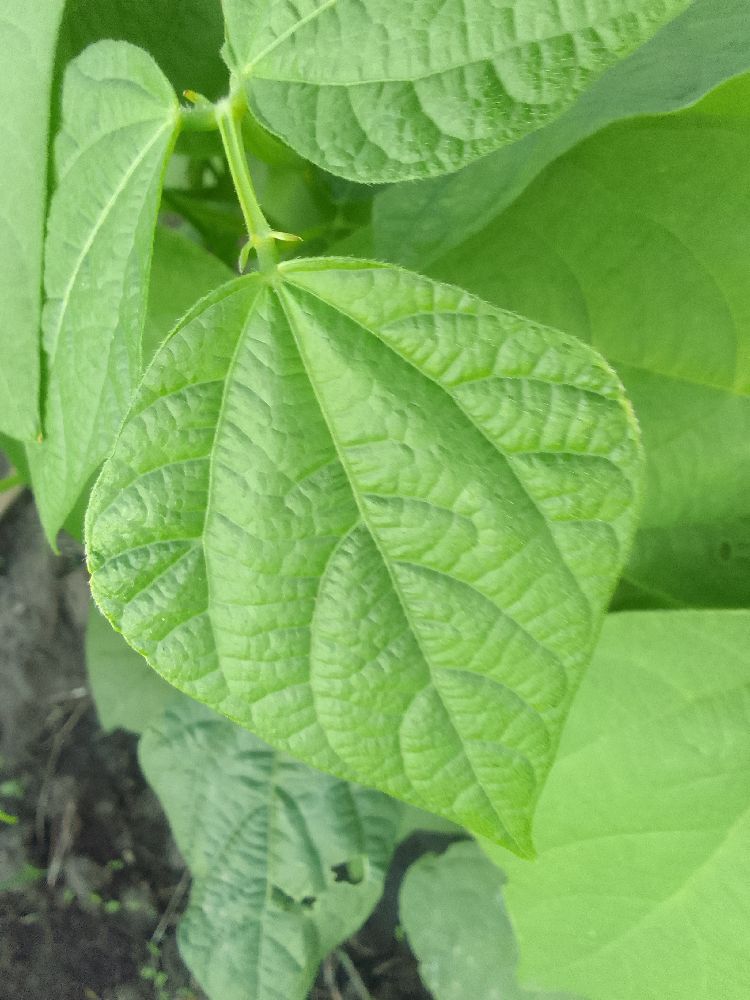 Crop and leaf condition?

common bean, healthy
